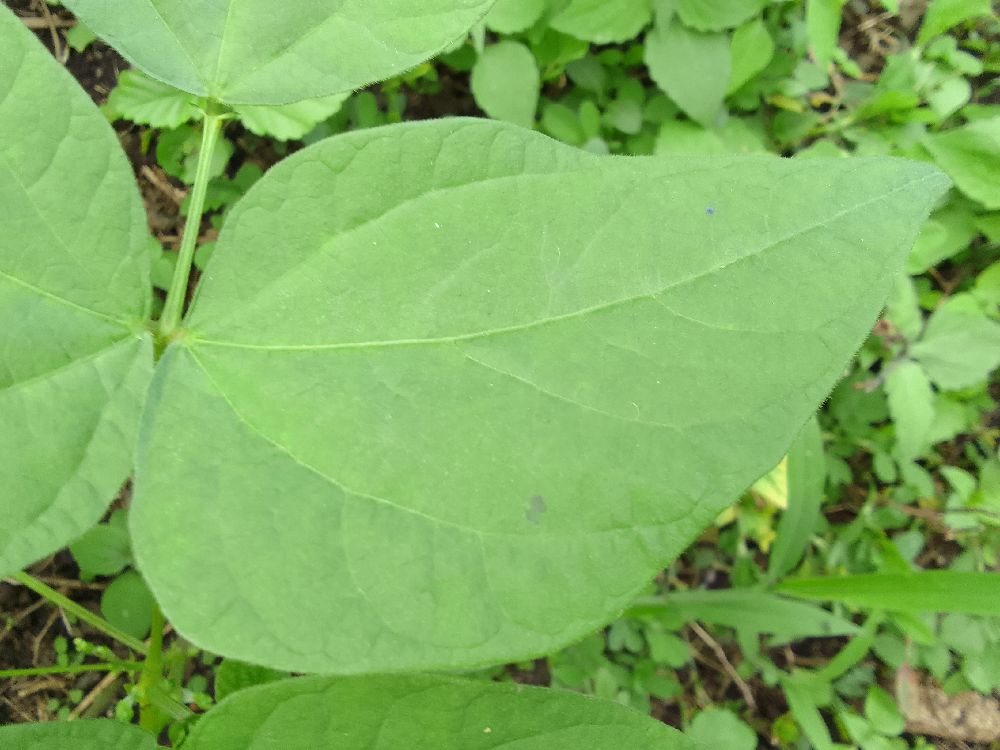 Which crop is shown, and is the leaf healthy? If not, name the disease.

common bean, healthy
